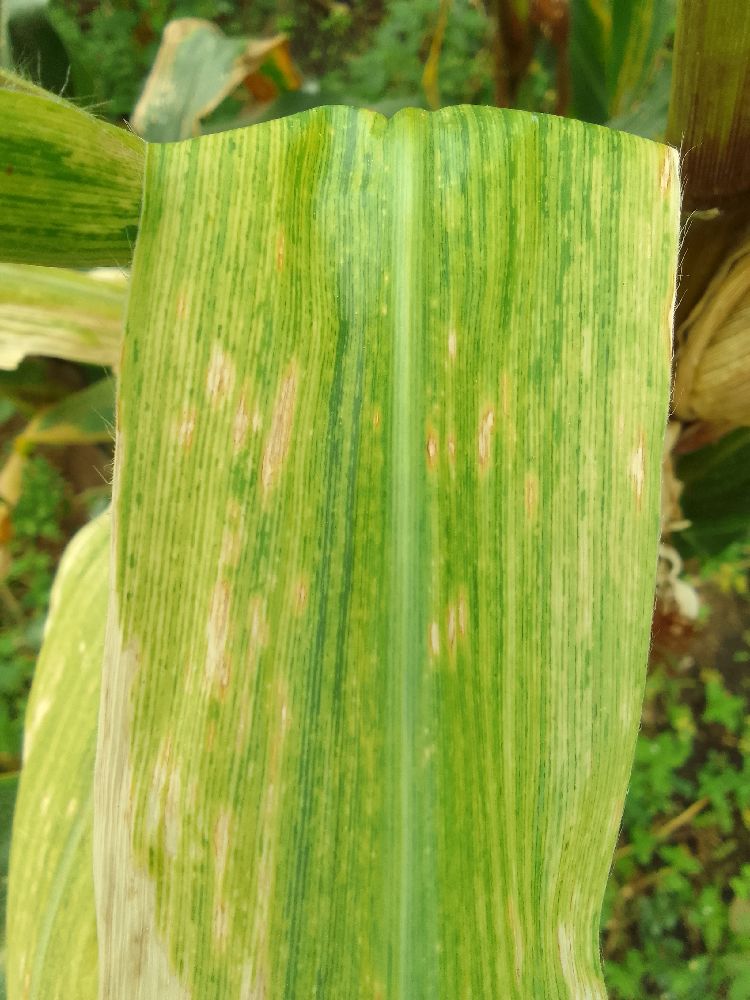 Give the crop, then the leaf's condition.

maize, maize lethal necrosis
